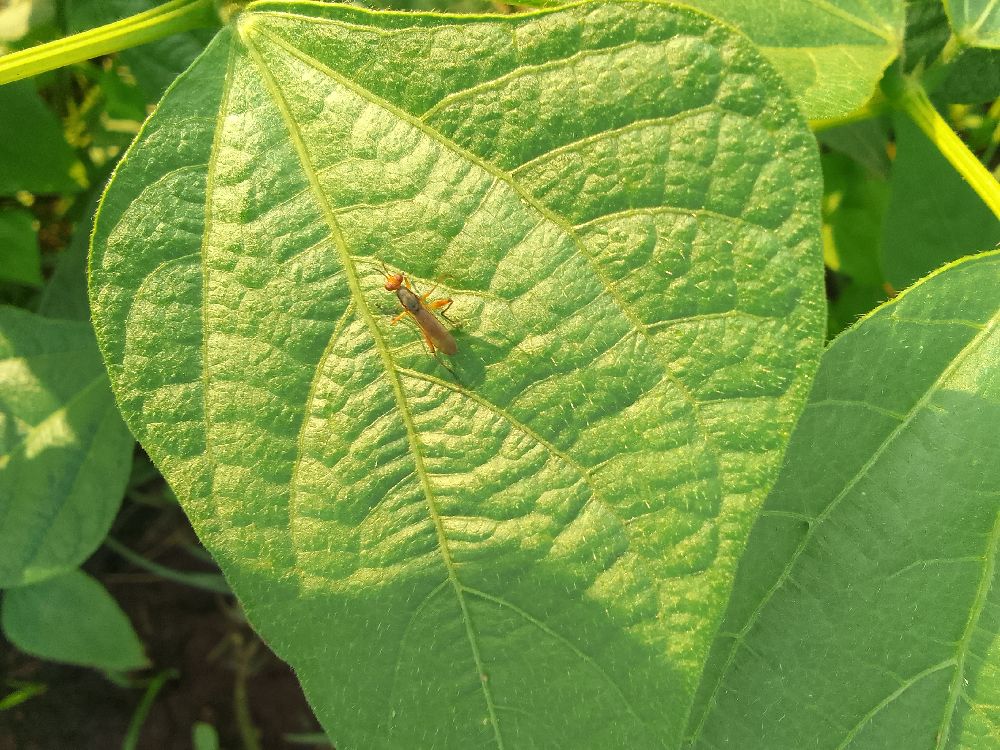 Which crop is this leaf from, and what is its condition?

common bean, healthy
